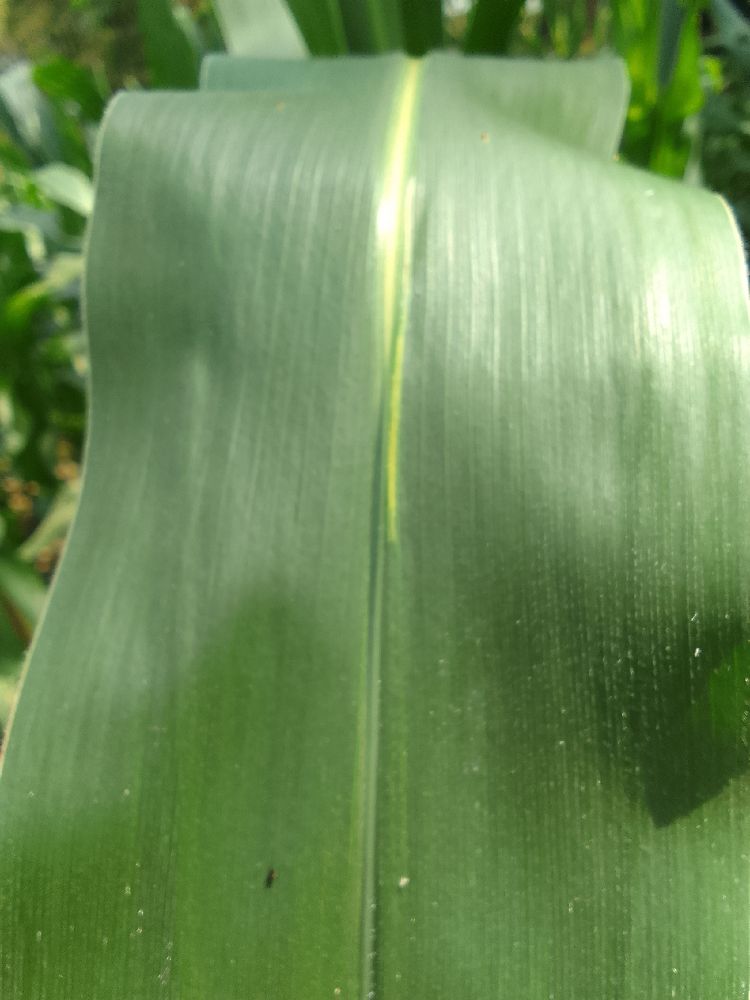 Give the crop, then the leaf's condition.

maize, healthy
